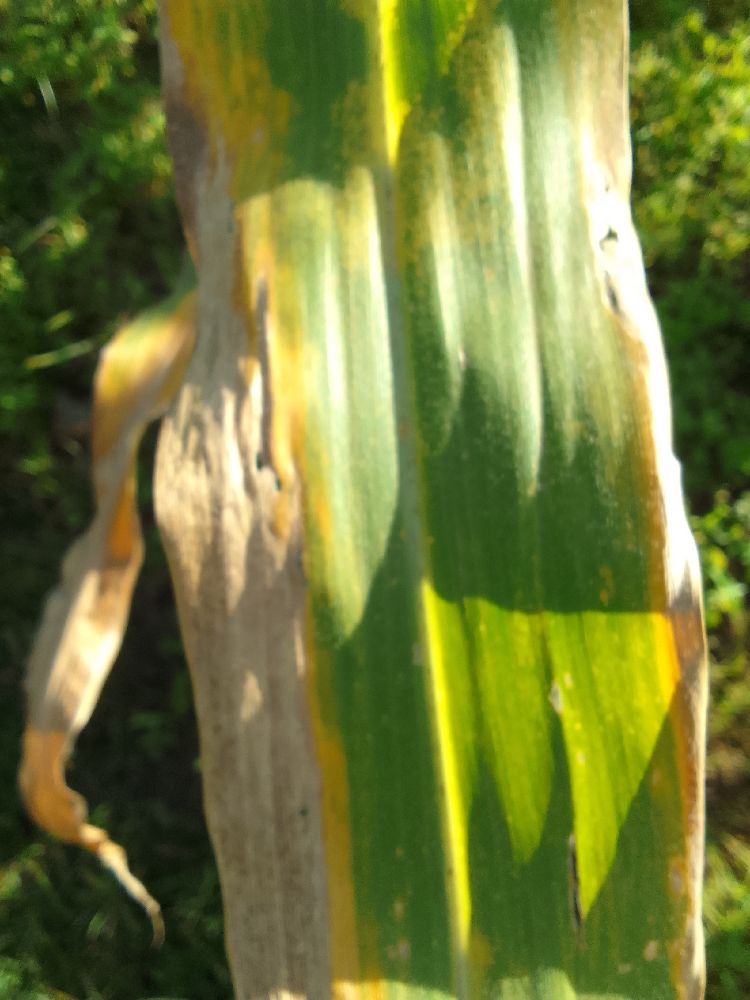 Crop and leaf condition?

maize, maize lethal necrosis
